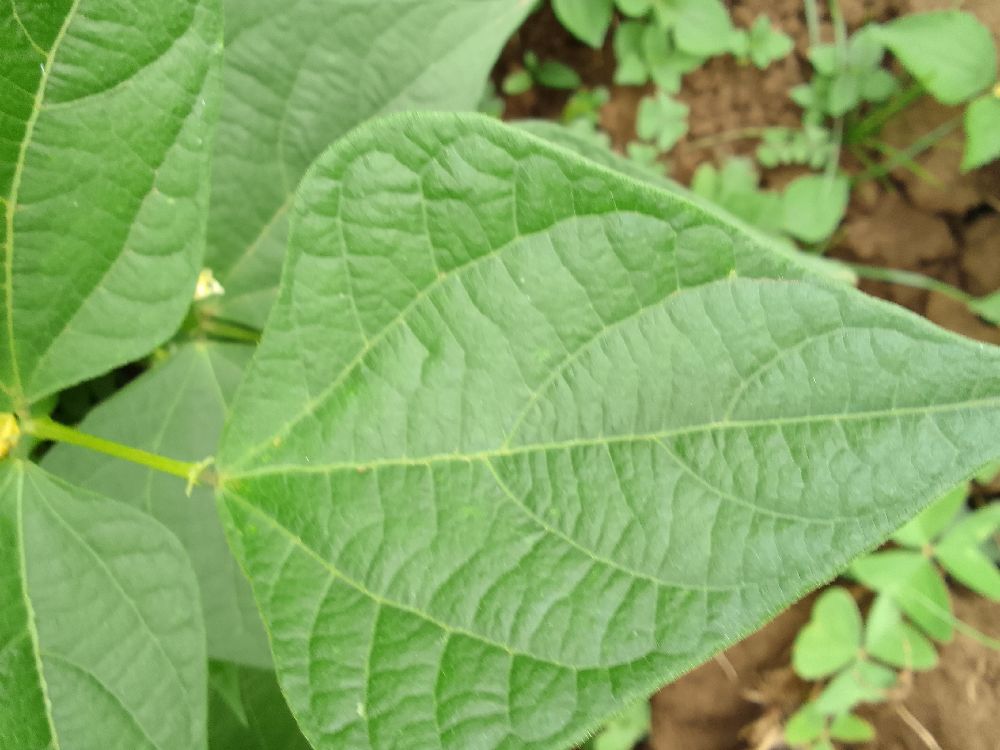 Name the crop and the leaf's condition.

common bean, healthy
